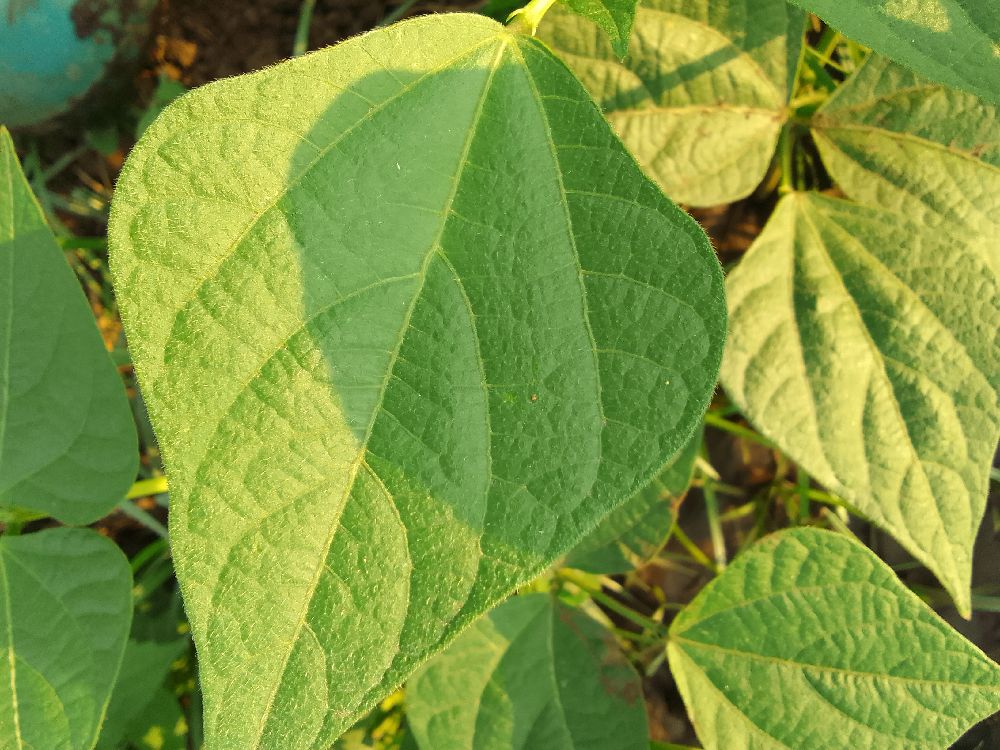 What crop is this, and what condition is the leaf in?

common bean, healthy
